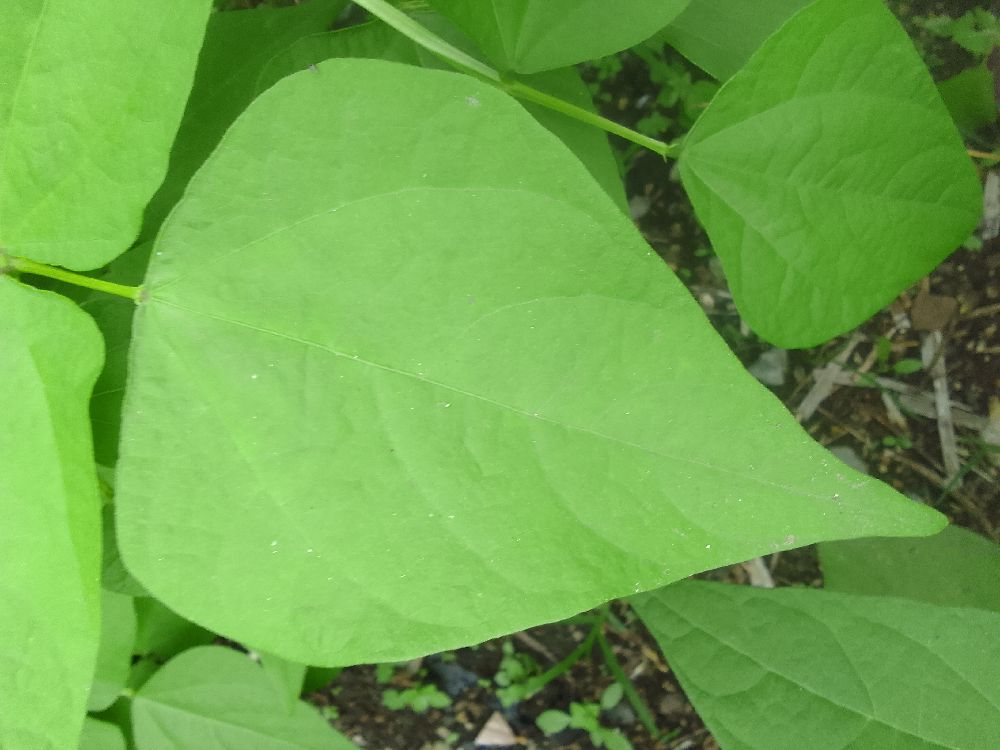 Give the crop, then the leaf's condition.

common bean, healthy
